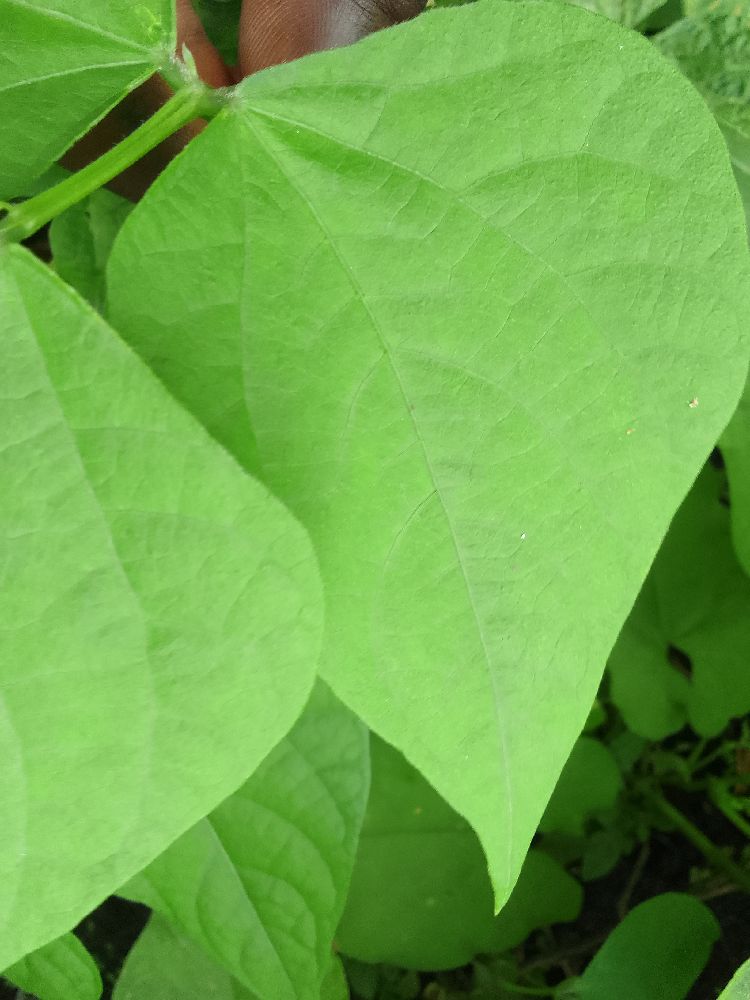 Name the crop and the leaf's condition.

common bean, healthy
